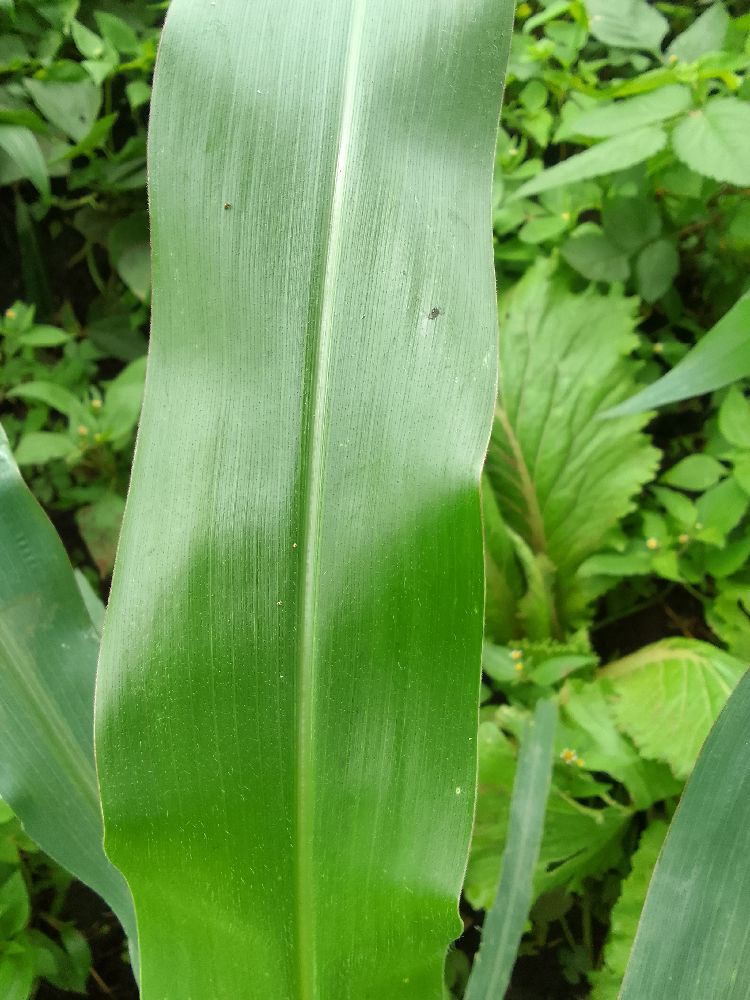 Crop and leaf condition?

maize, healthy
